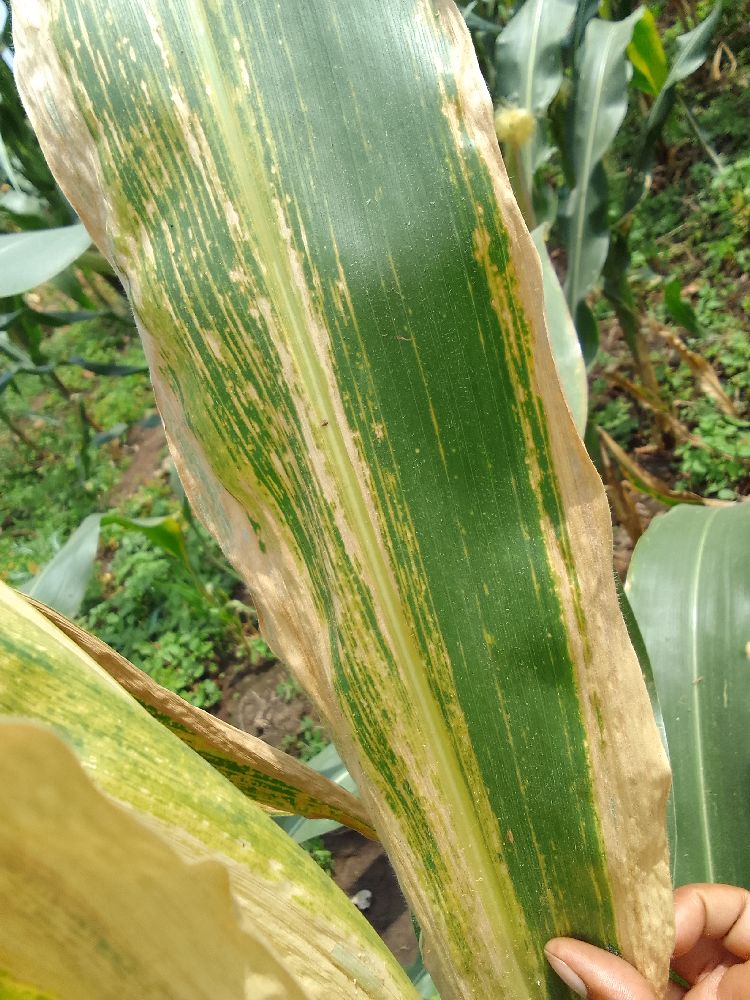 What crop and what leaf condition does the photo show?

maize, maize lethal necrosis
